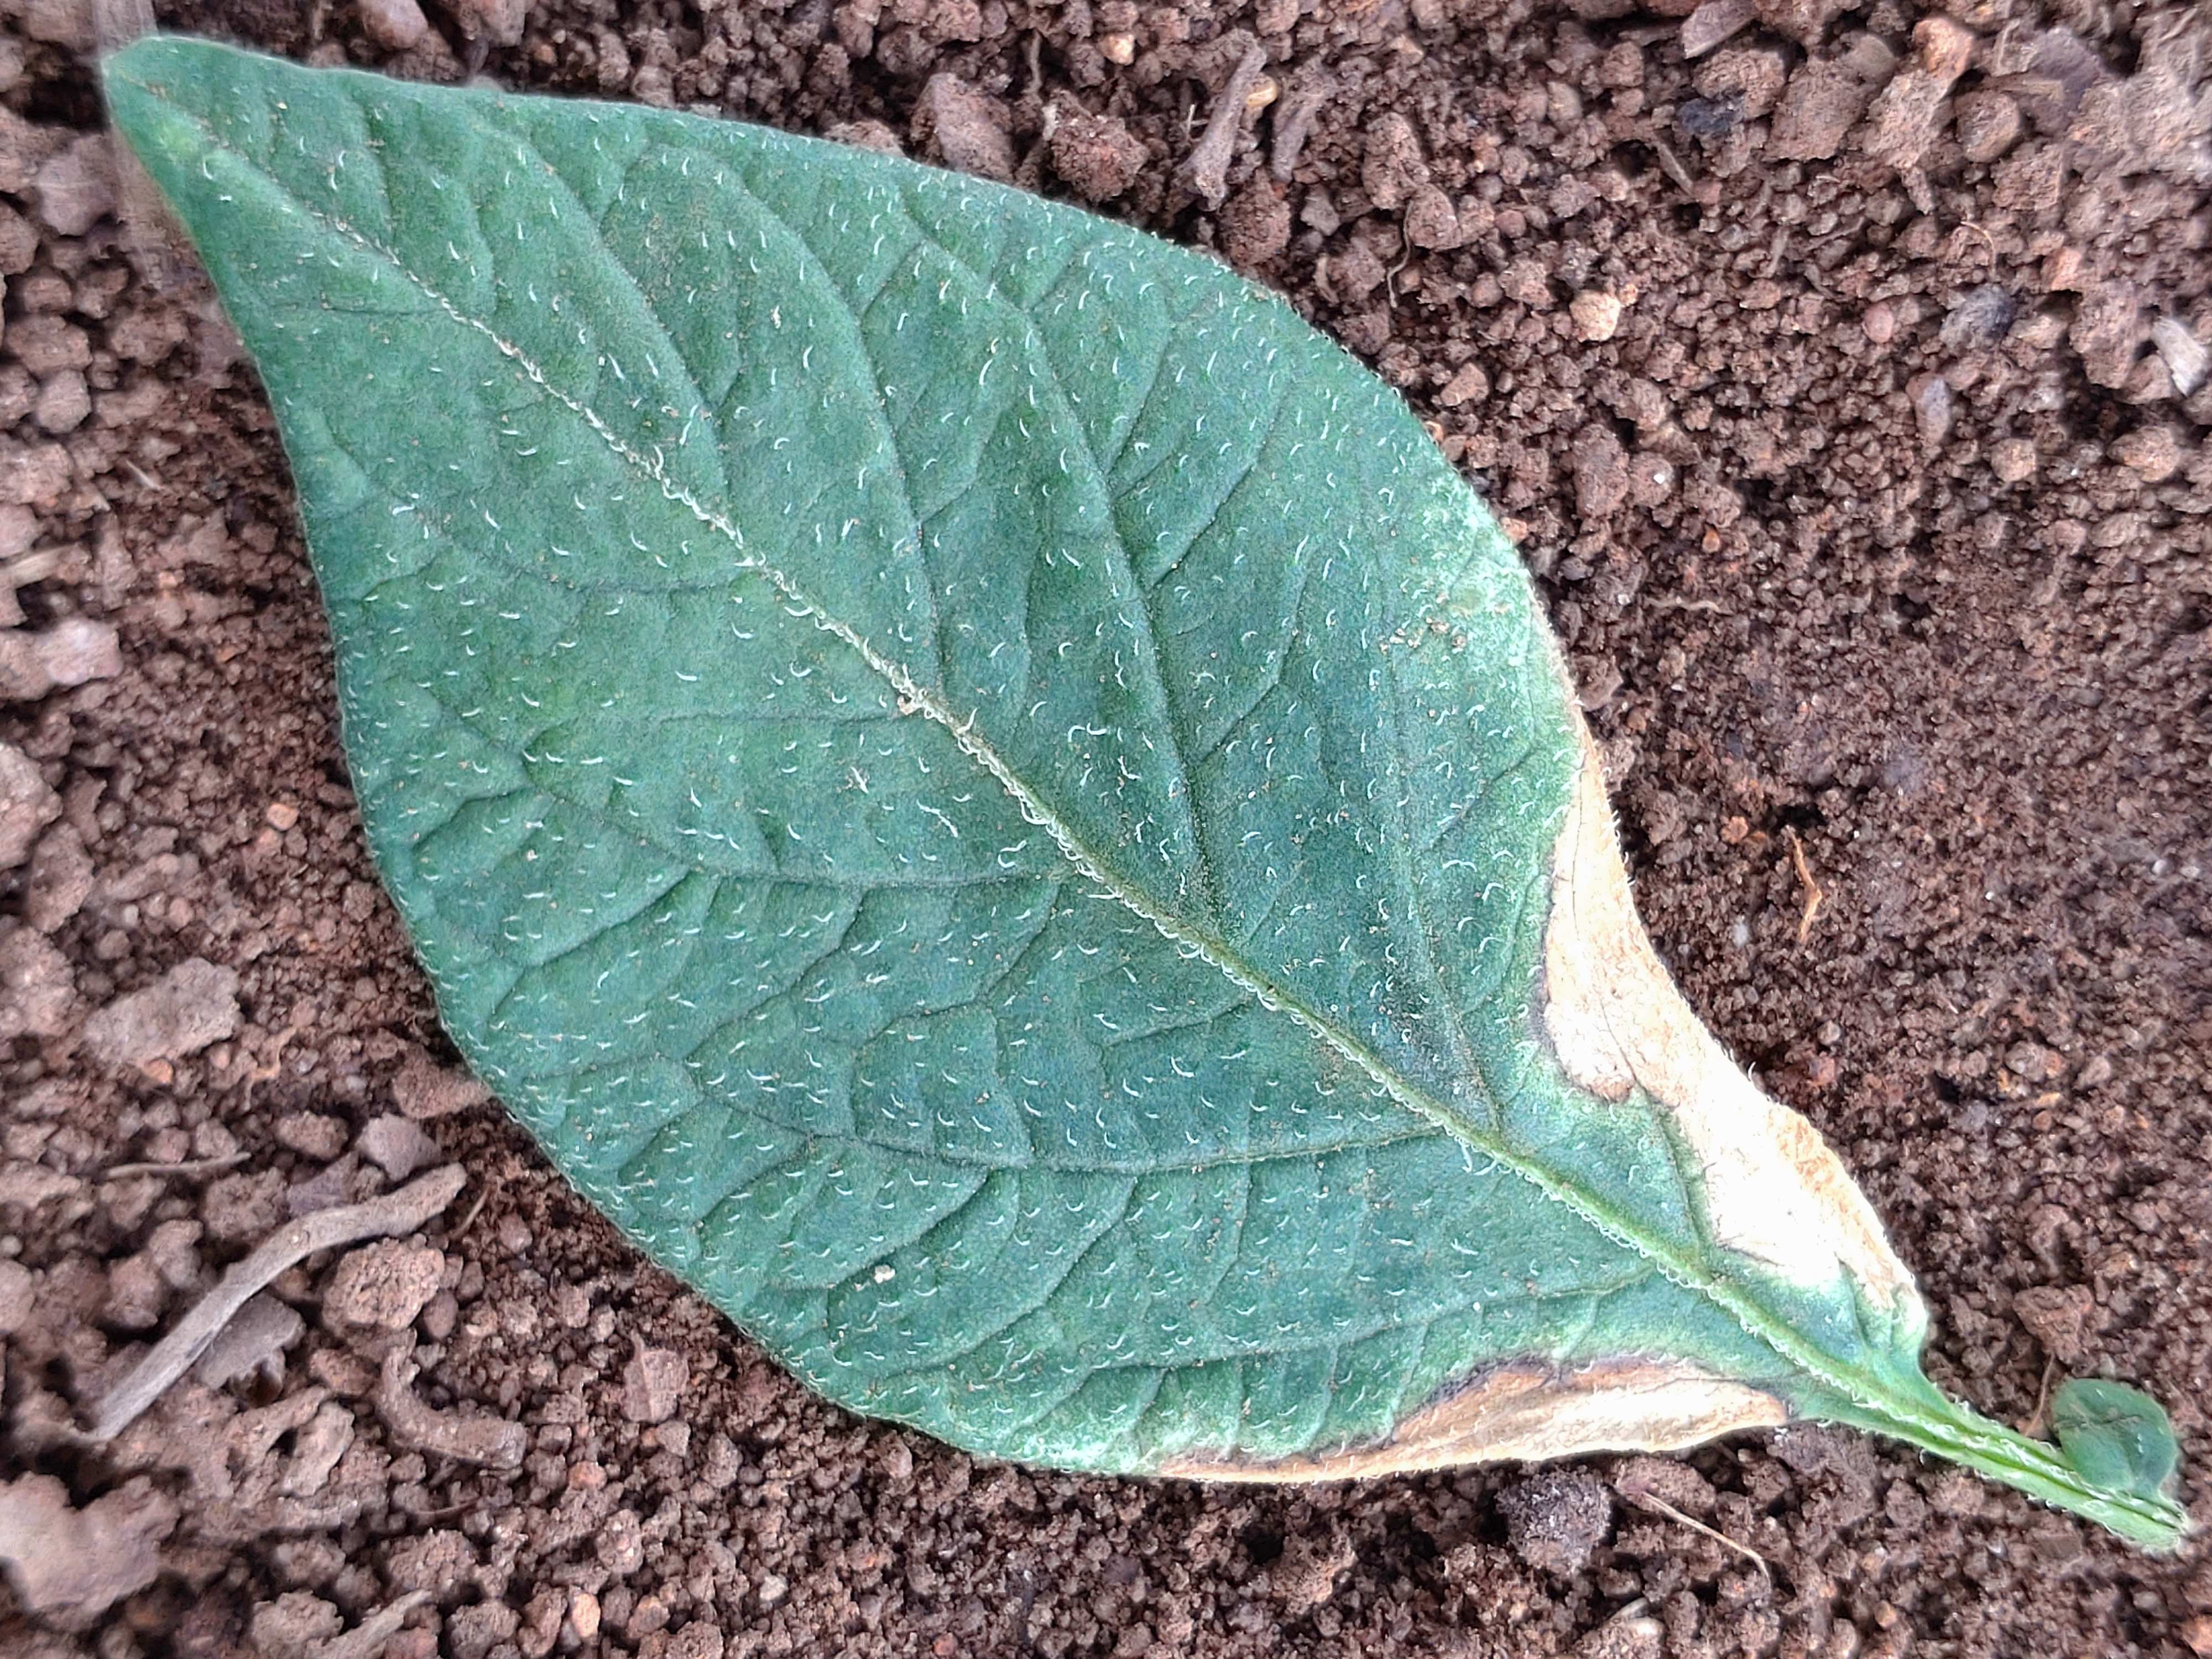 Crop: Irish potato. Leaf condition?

early blight
